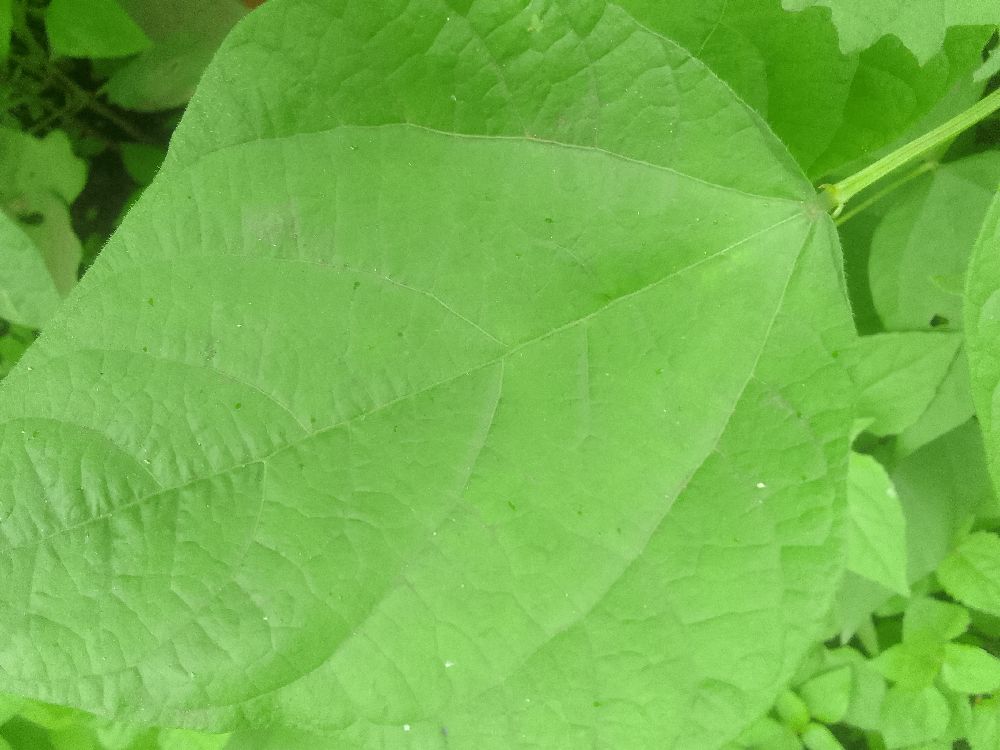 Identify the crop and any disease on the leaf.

common bean, healthy
